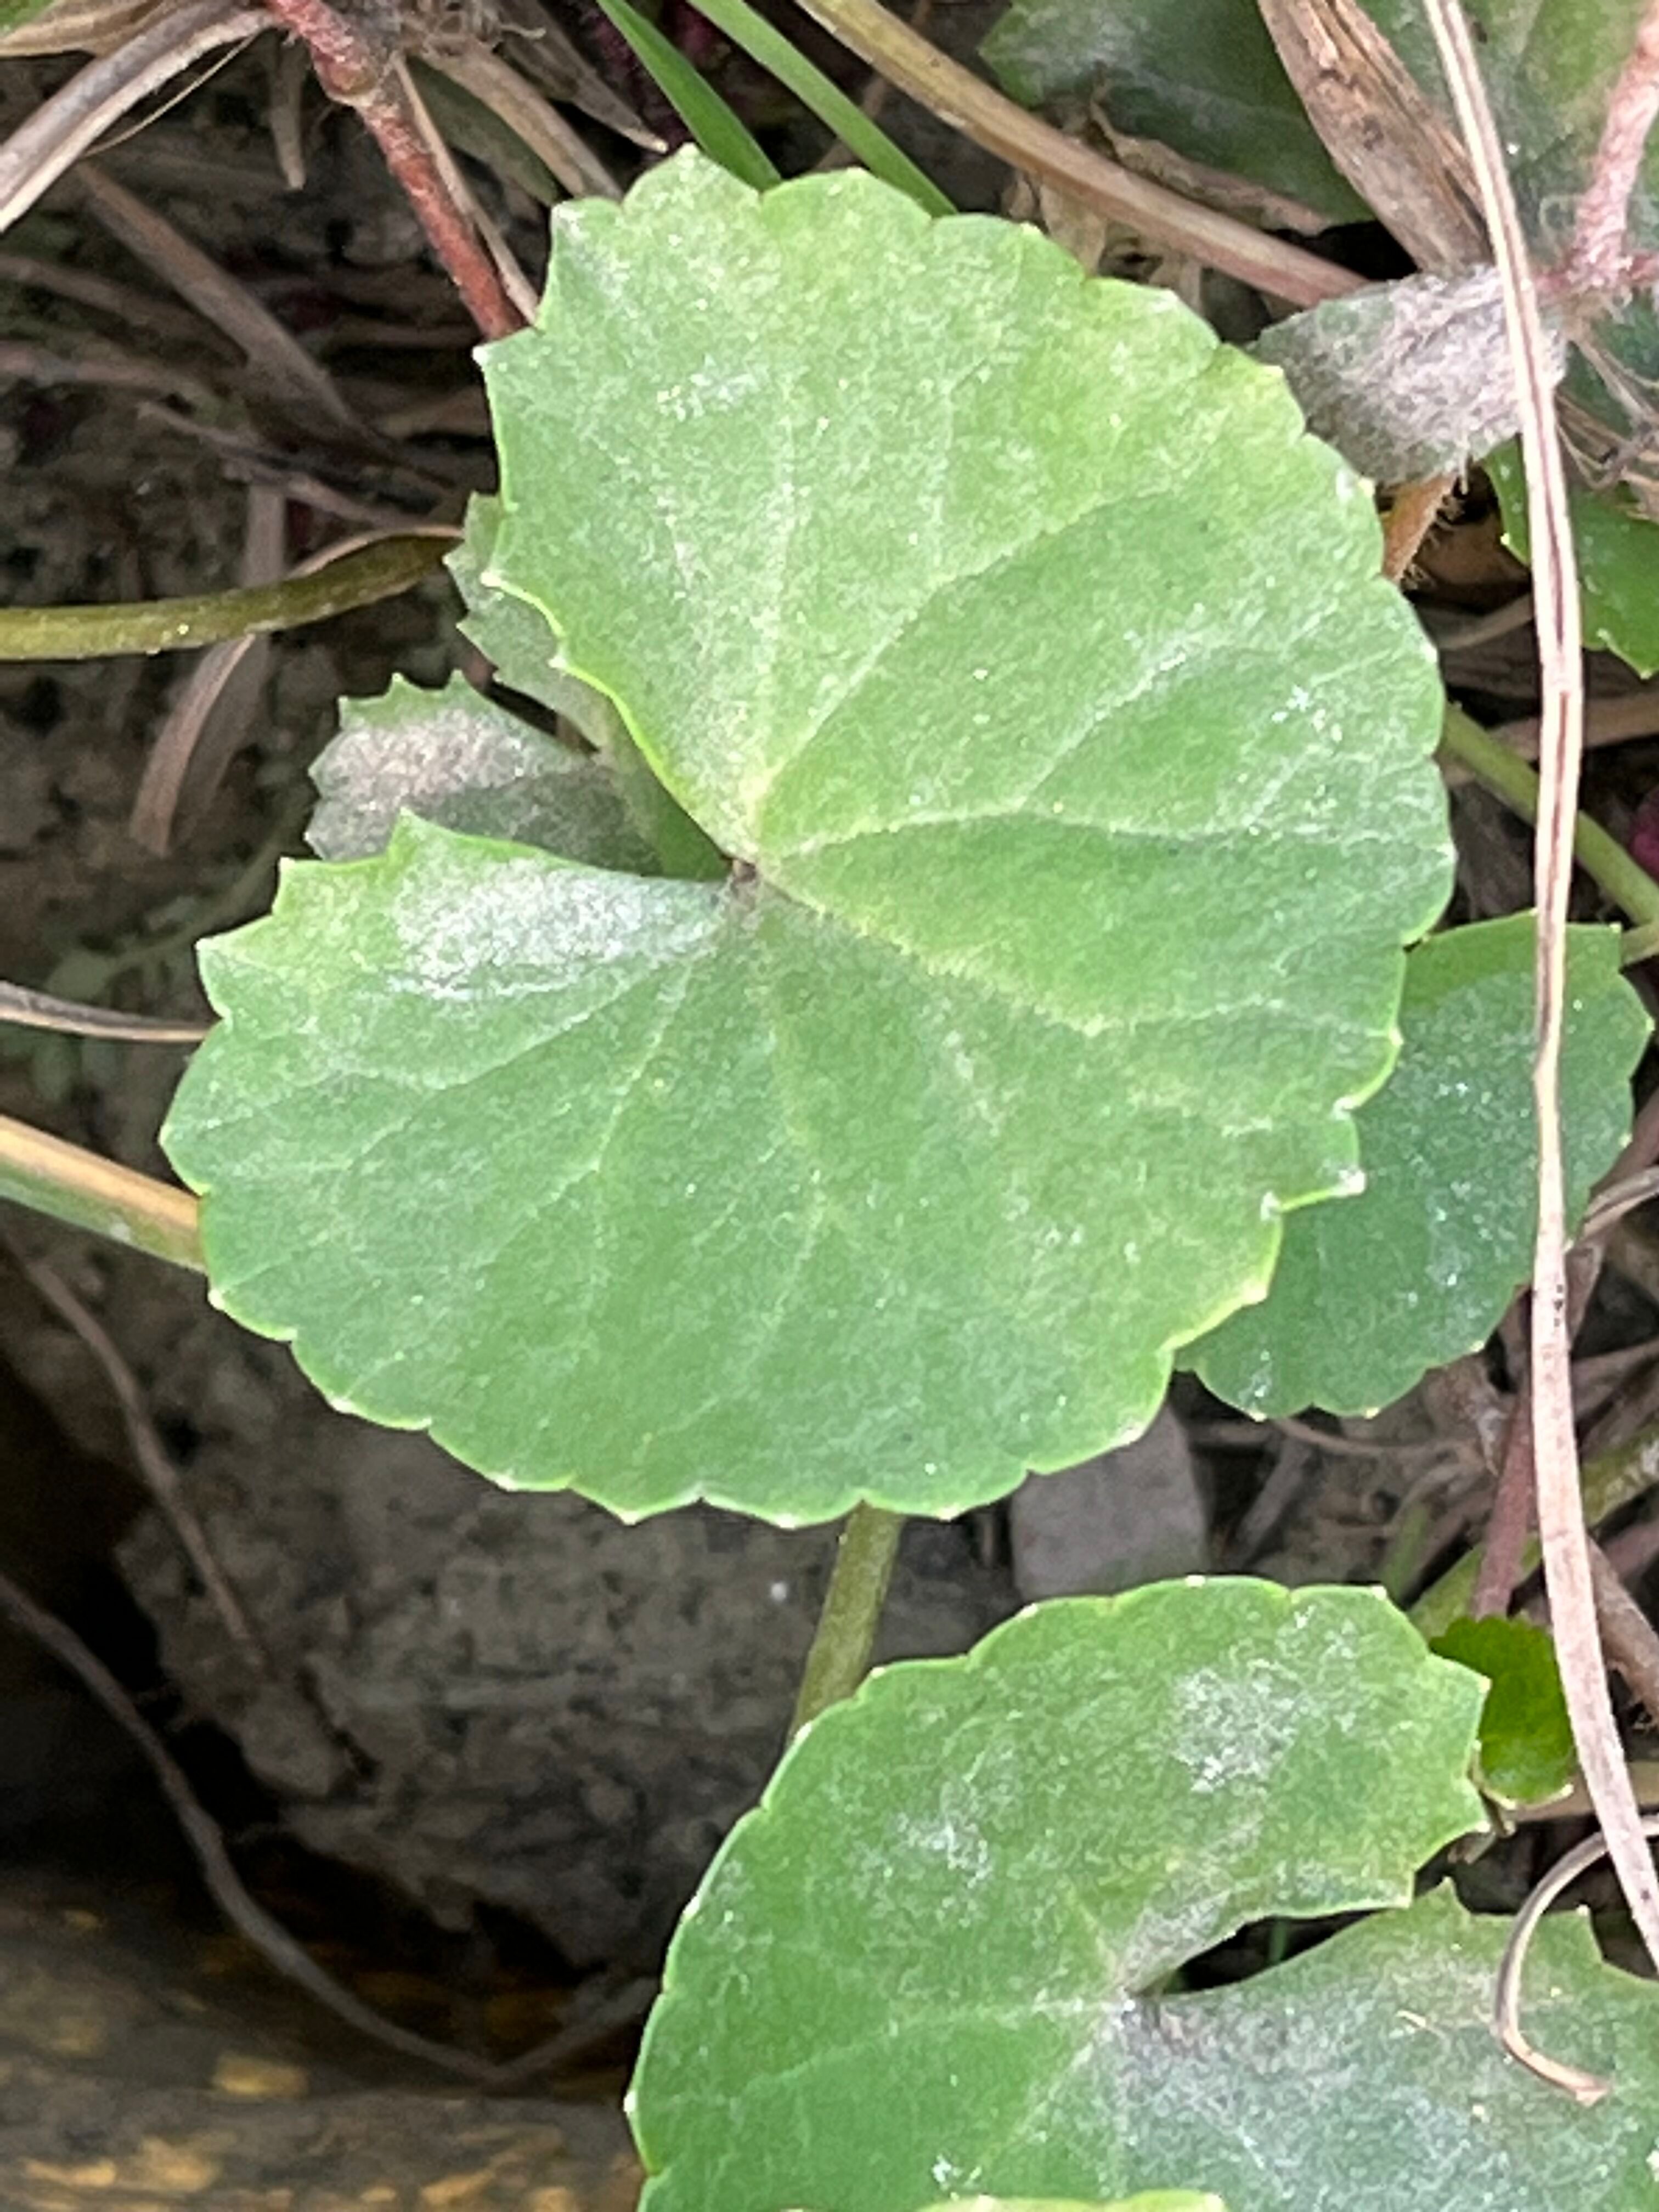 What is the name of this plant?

thankuni
